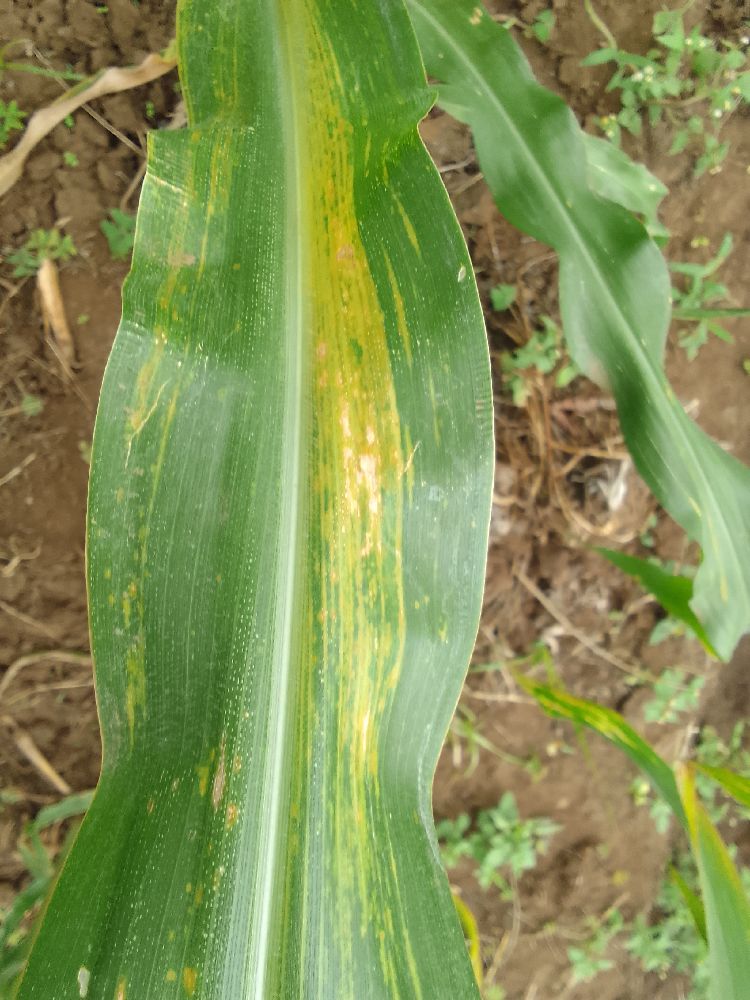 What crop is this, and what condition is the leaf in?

maize, maize lethal necrosis
